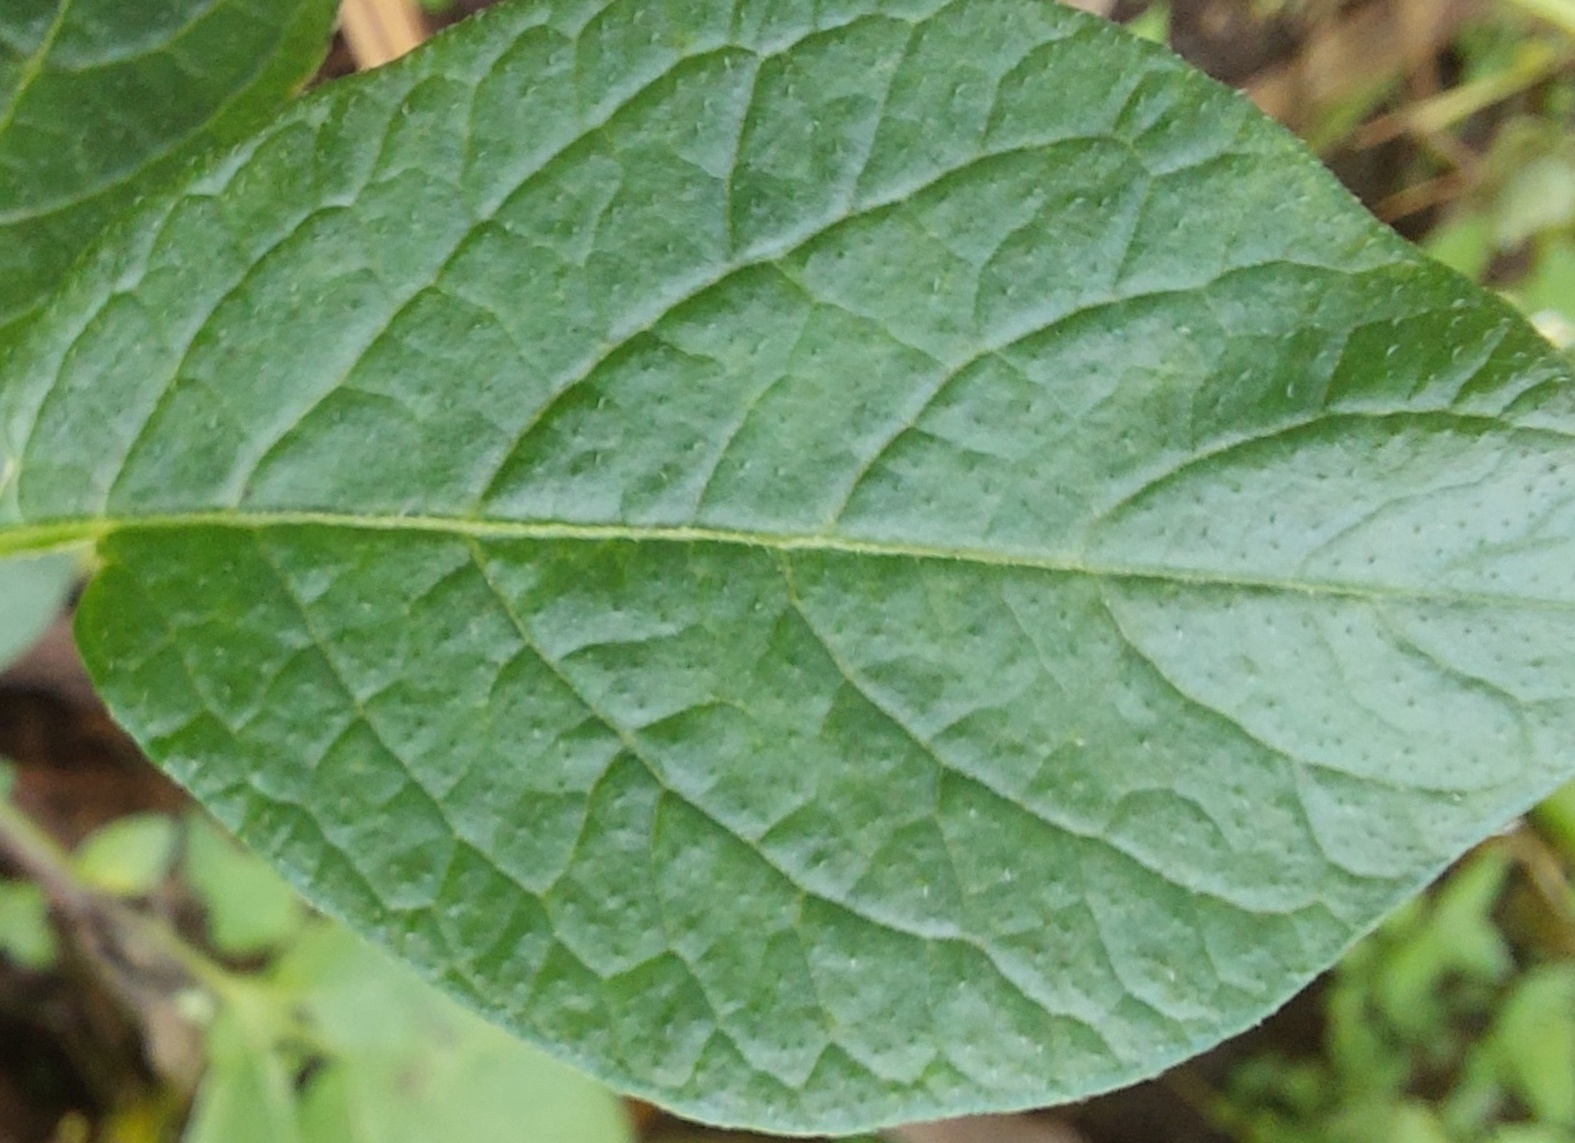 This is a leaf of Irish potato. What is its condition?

healthy
